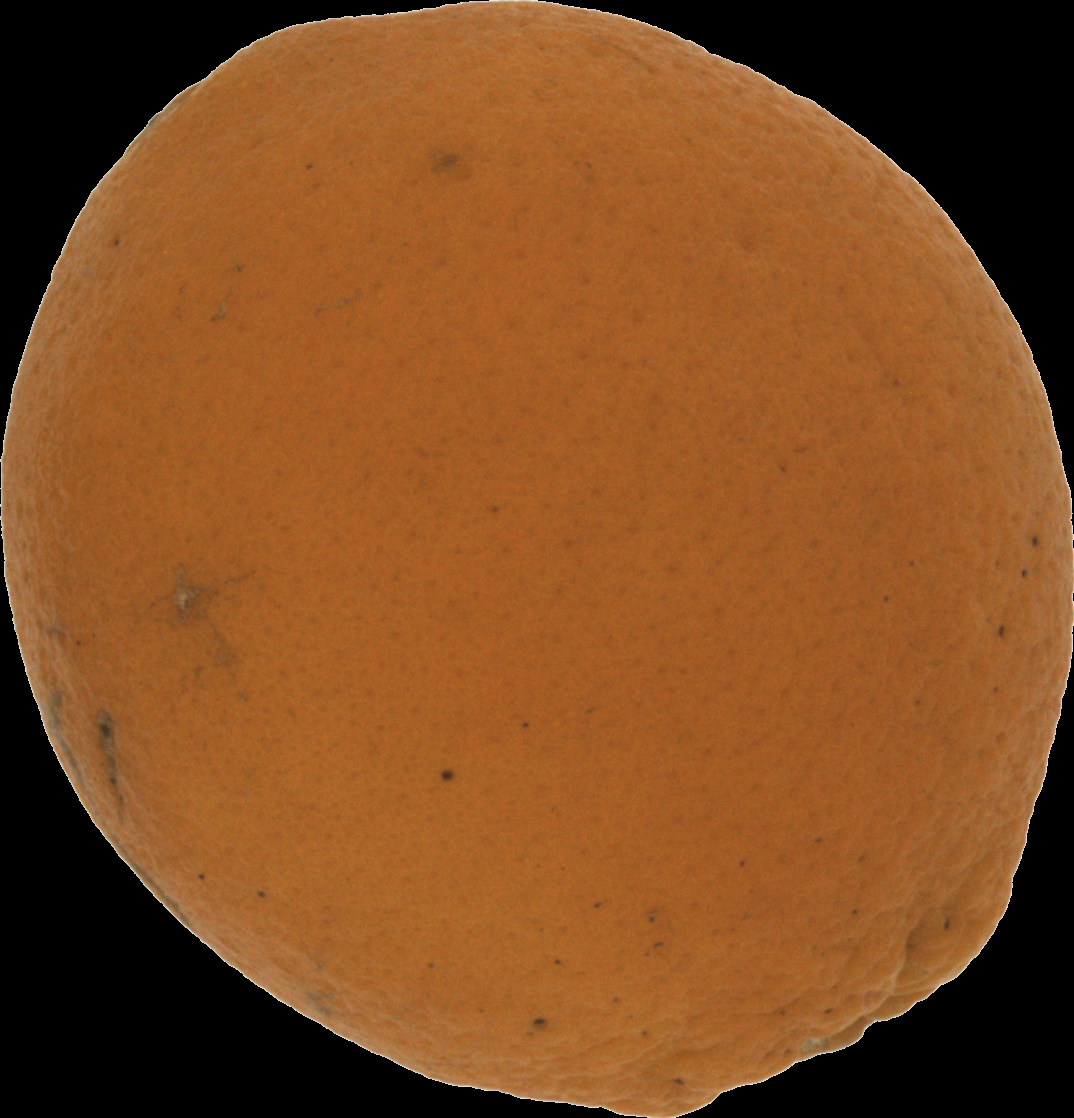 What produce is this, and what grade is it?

orange, bad
